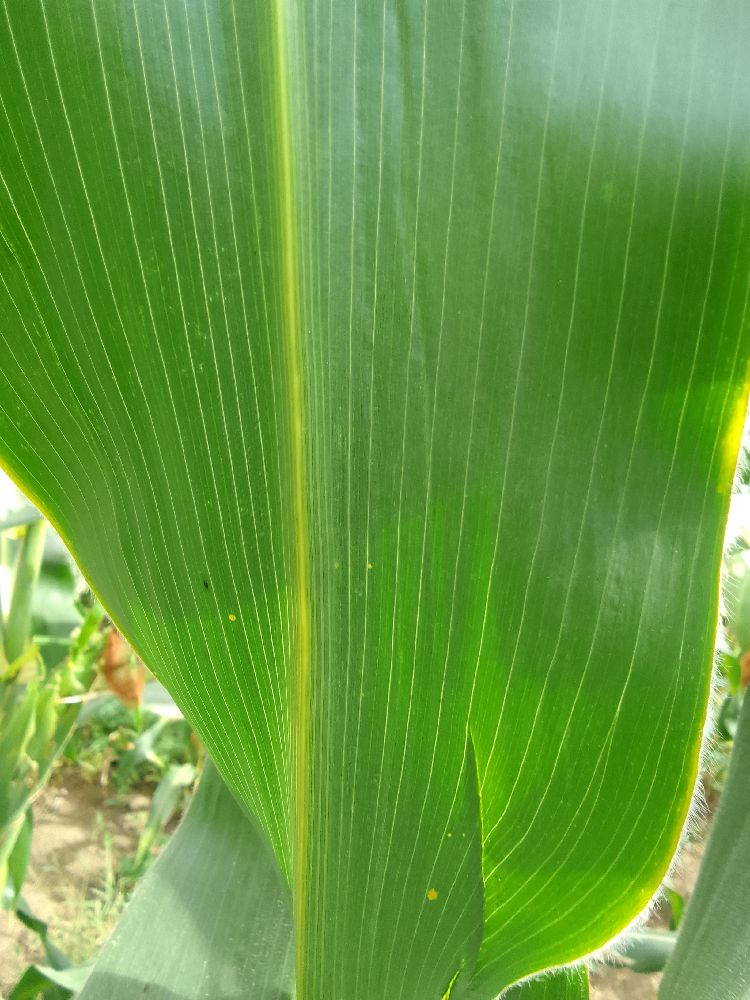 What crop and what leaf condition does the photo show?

maize, healthy
